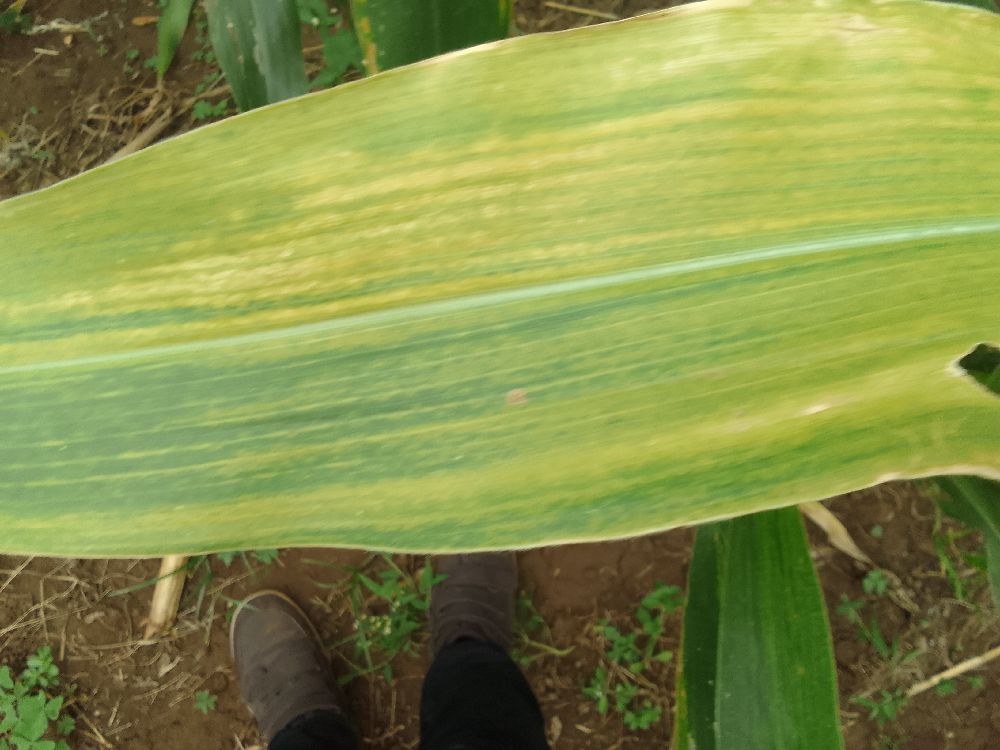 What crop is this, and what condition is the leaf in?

maize, maize lethal necrosis
